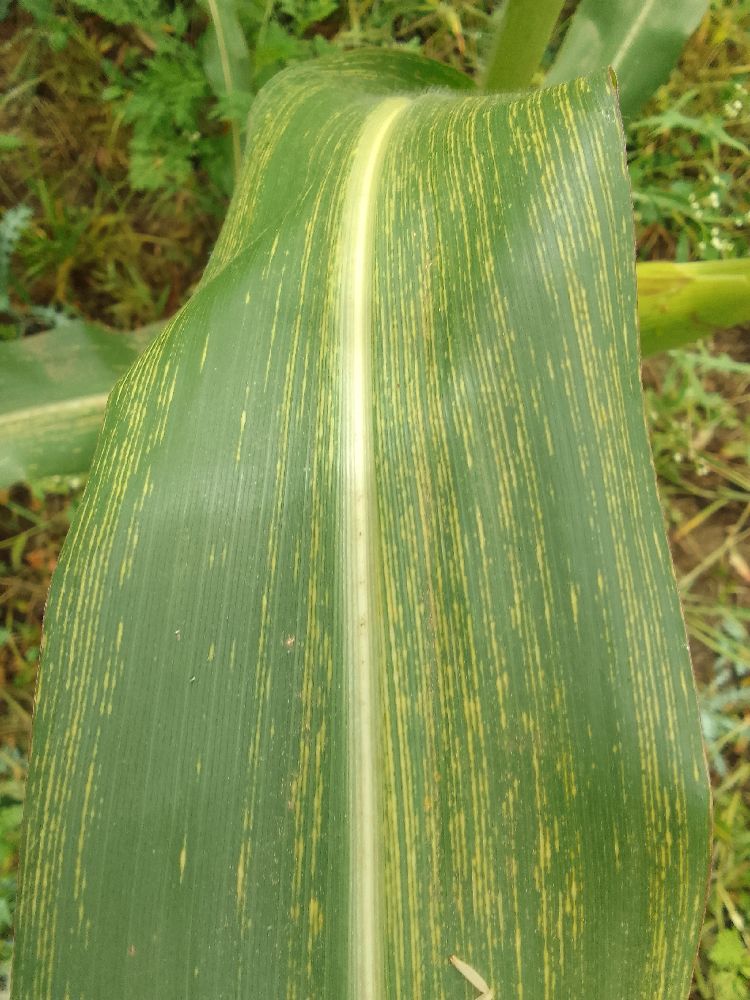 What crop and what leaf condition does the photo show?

maize, maize streak virus
